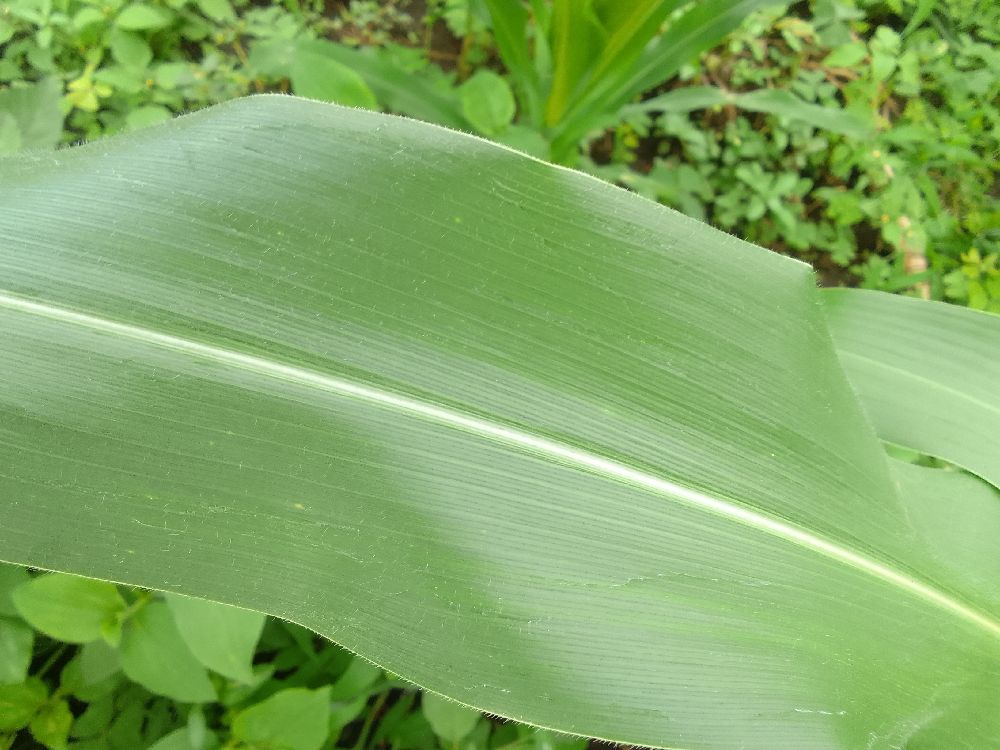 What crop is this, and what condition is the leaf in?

maize, healthy
